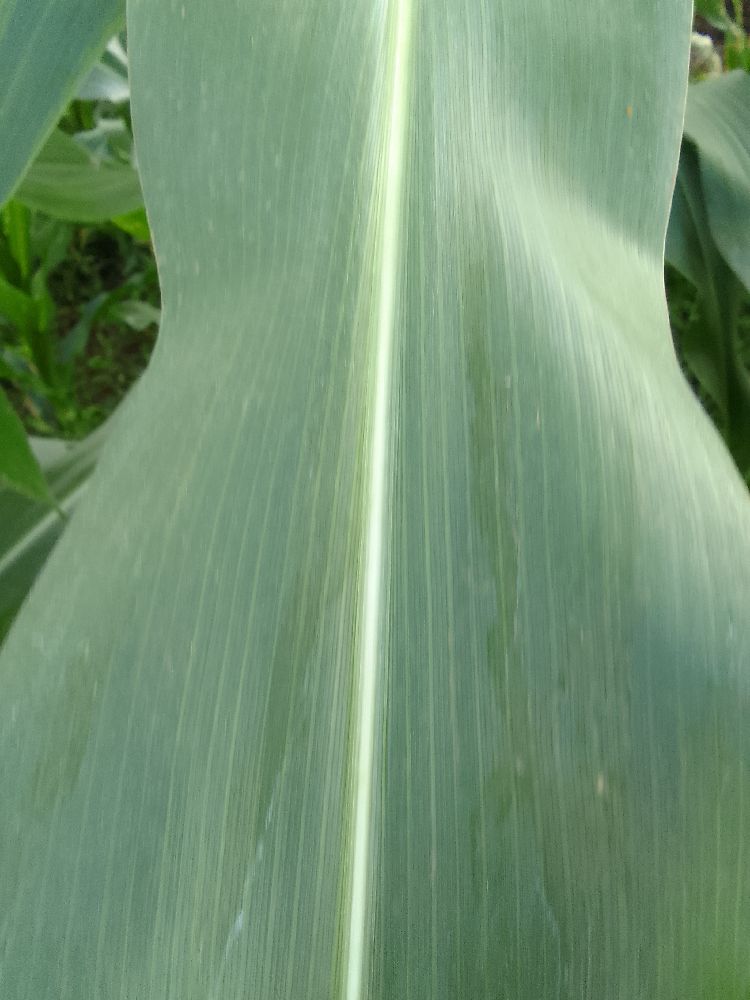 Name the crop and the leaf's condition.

maize, healthy
